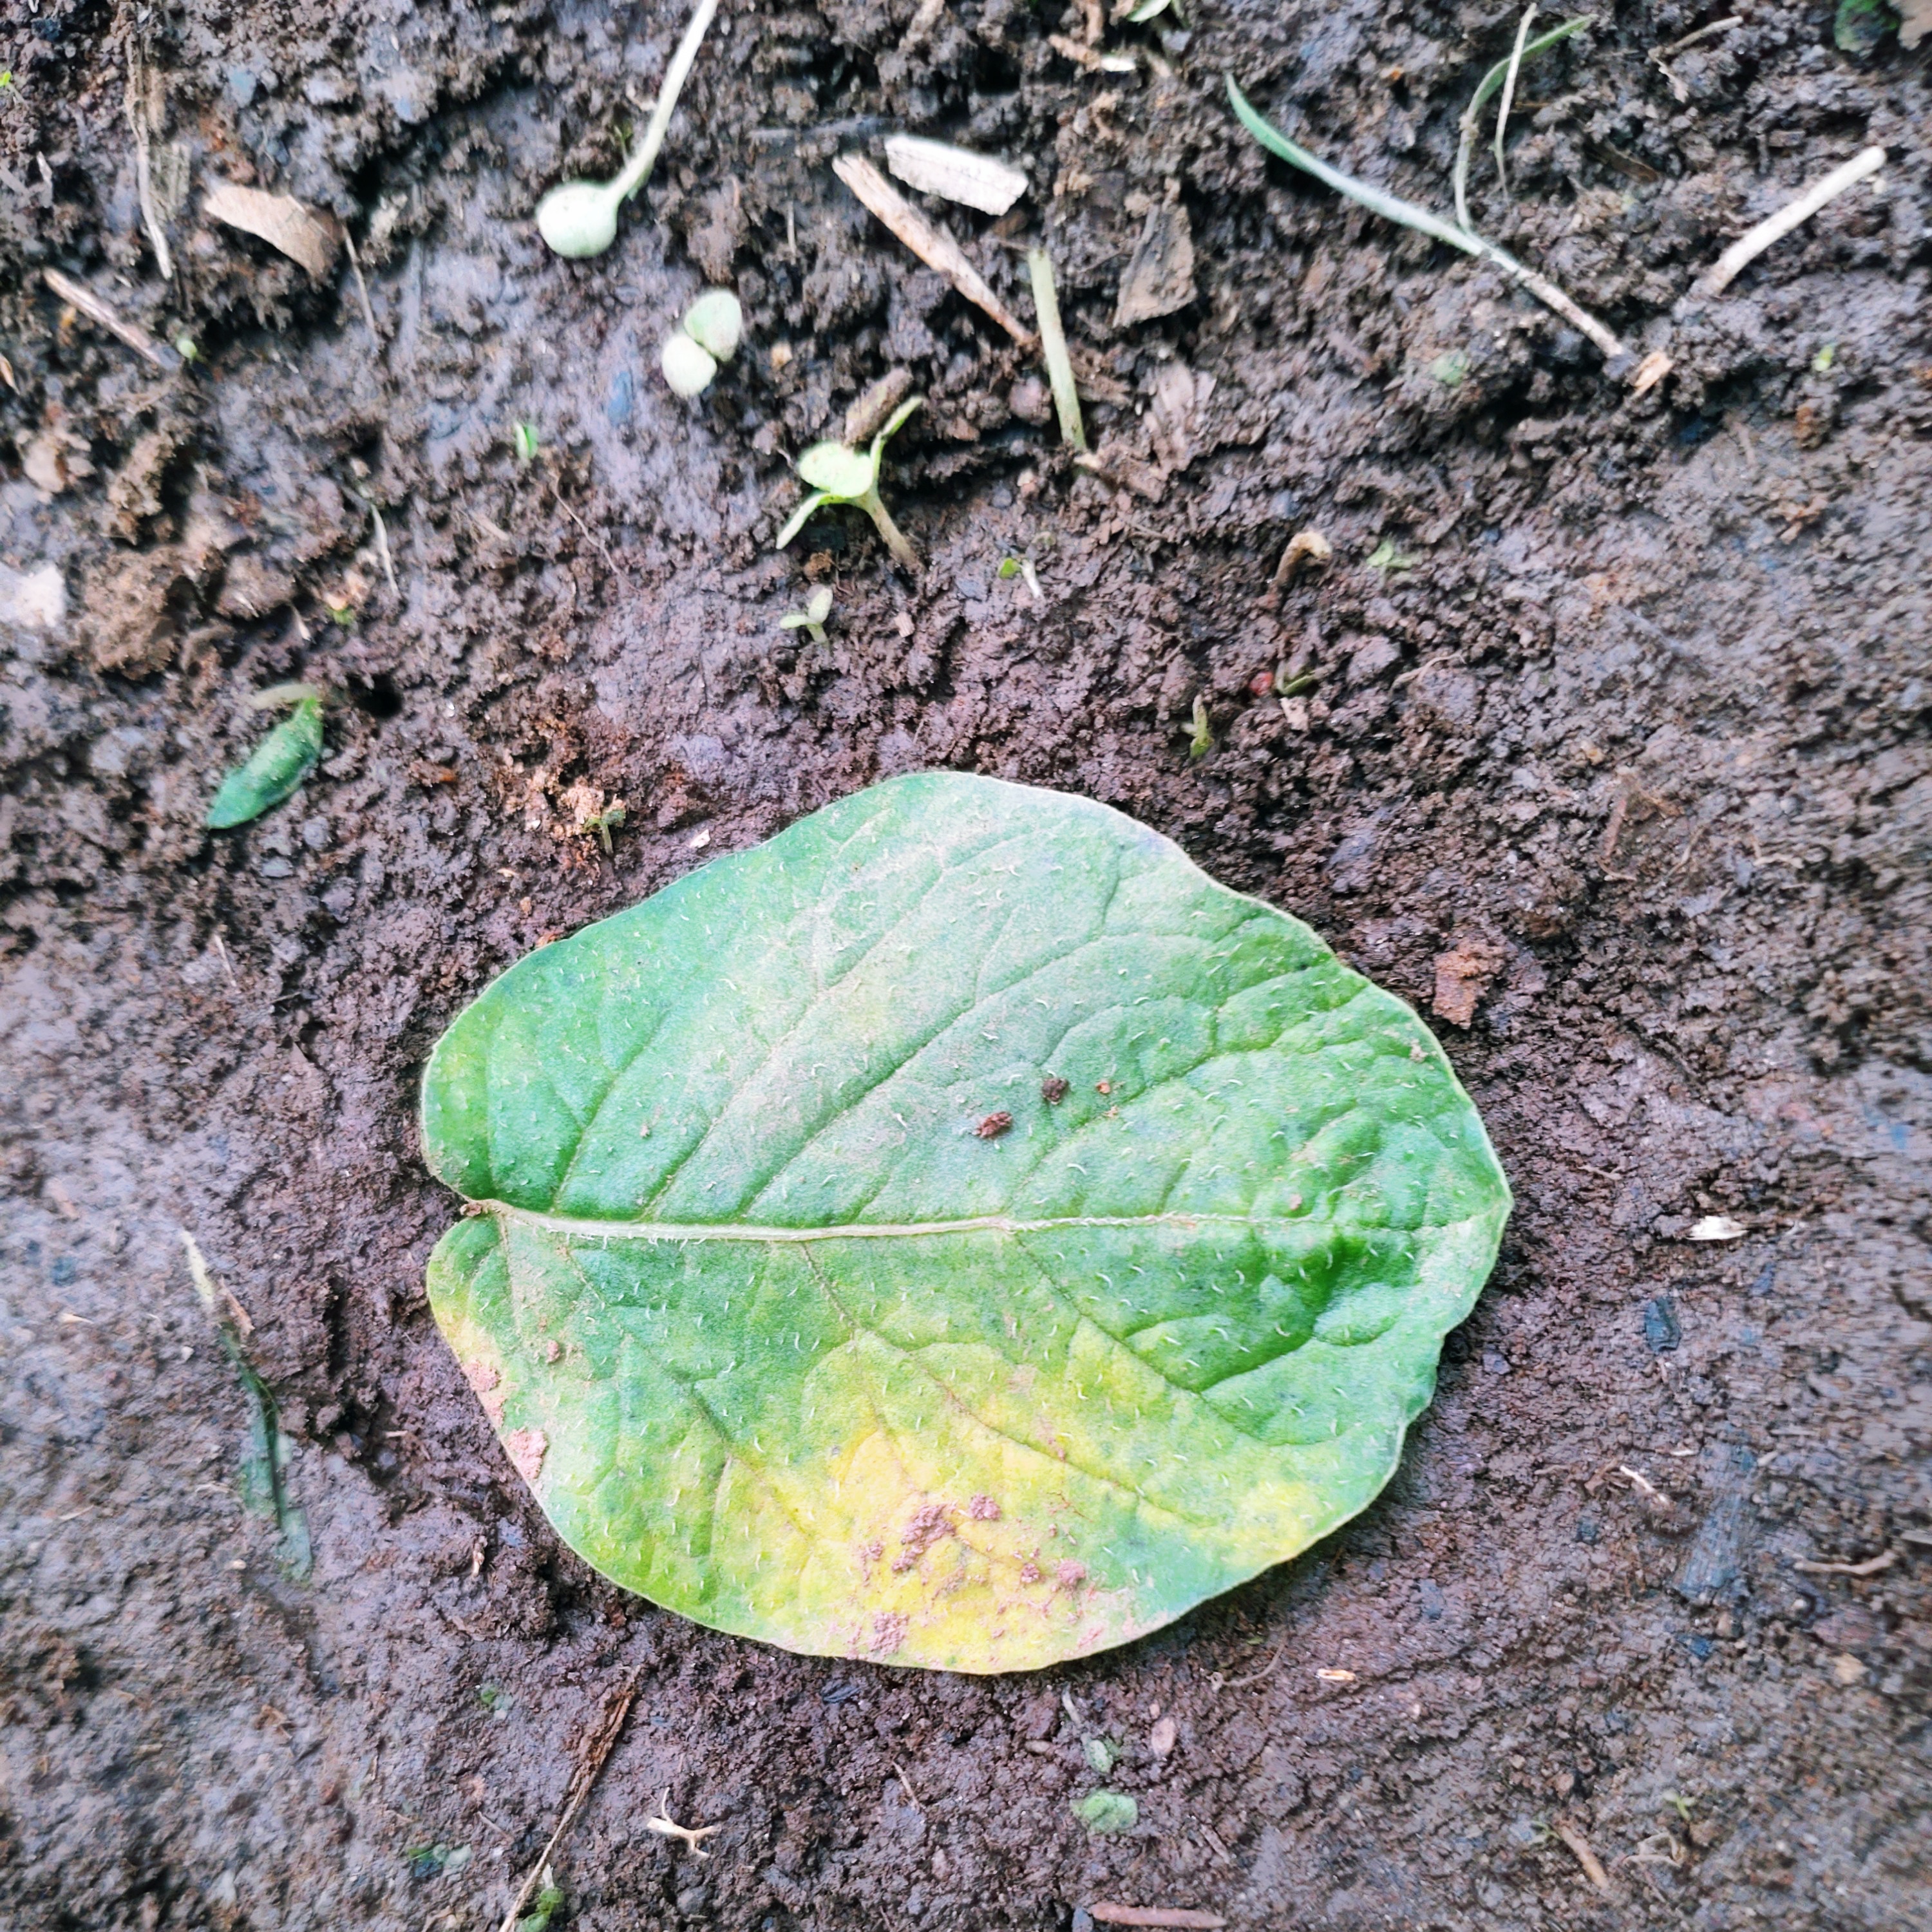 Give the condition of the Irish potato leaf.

late blight
